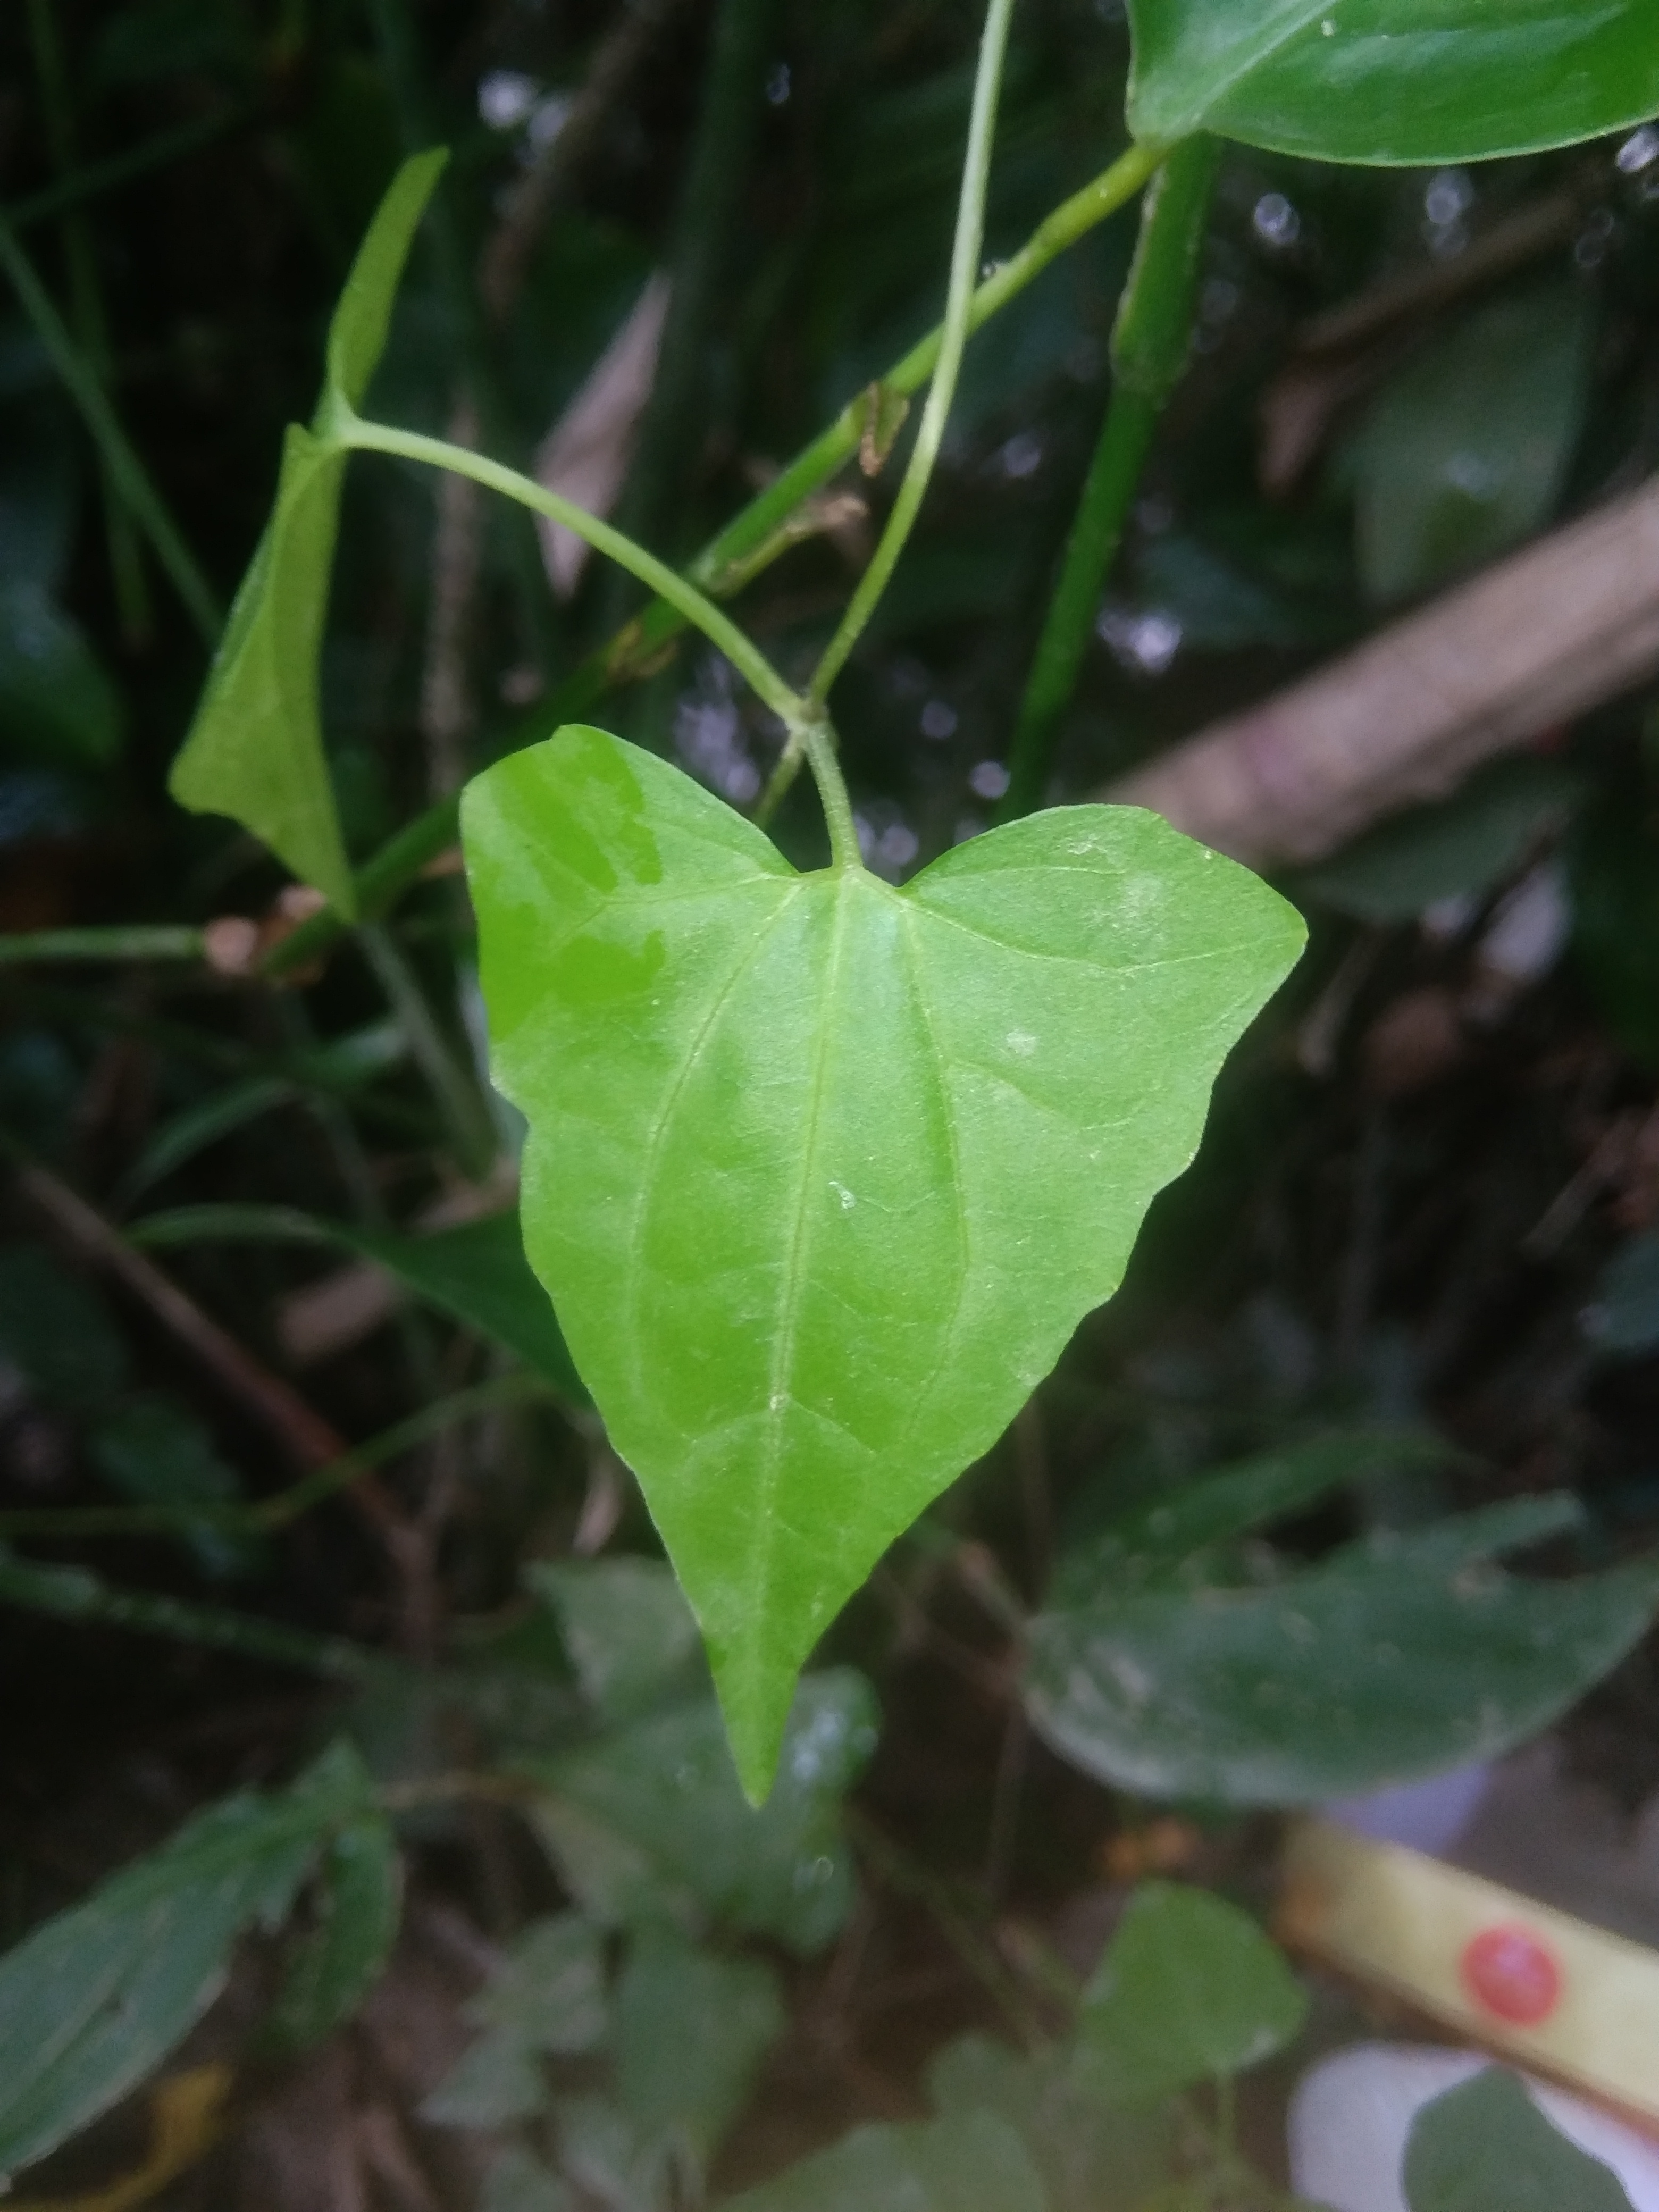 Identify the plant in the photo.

bitter vine
